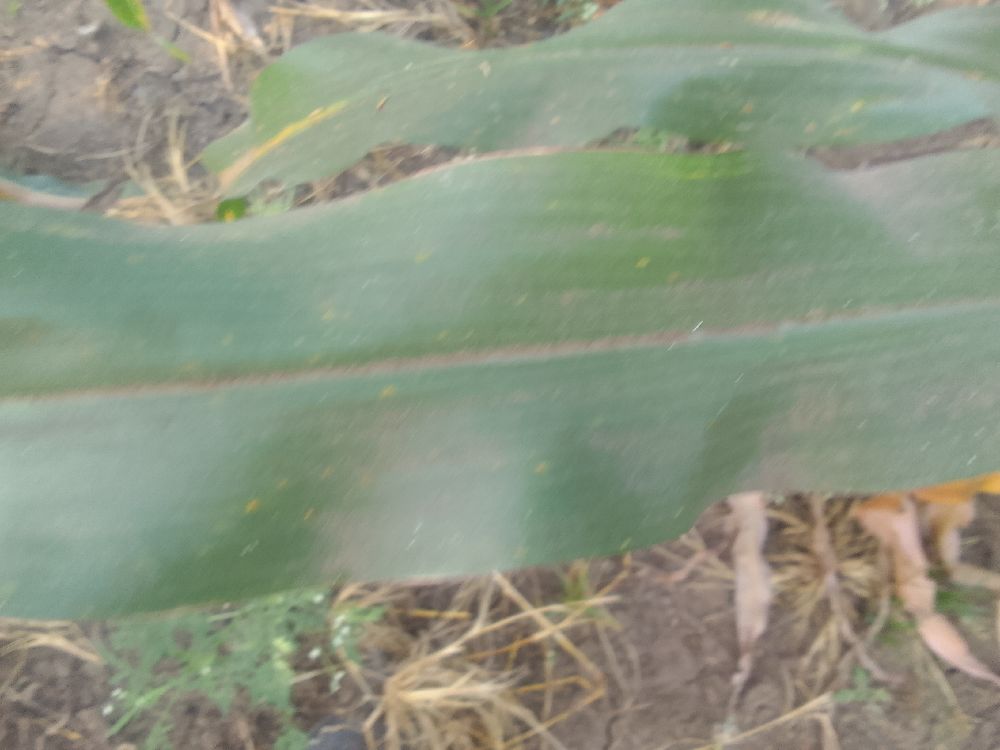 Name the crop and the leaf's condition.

maize, healthy
